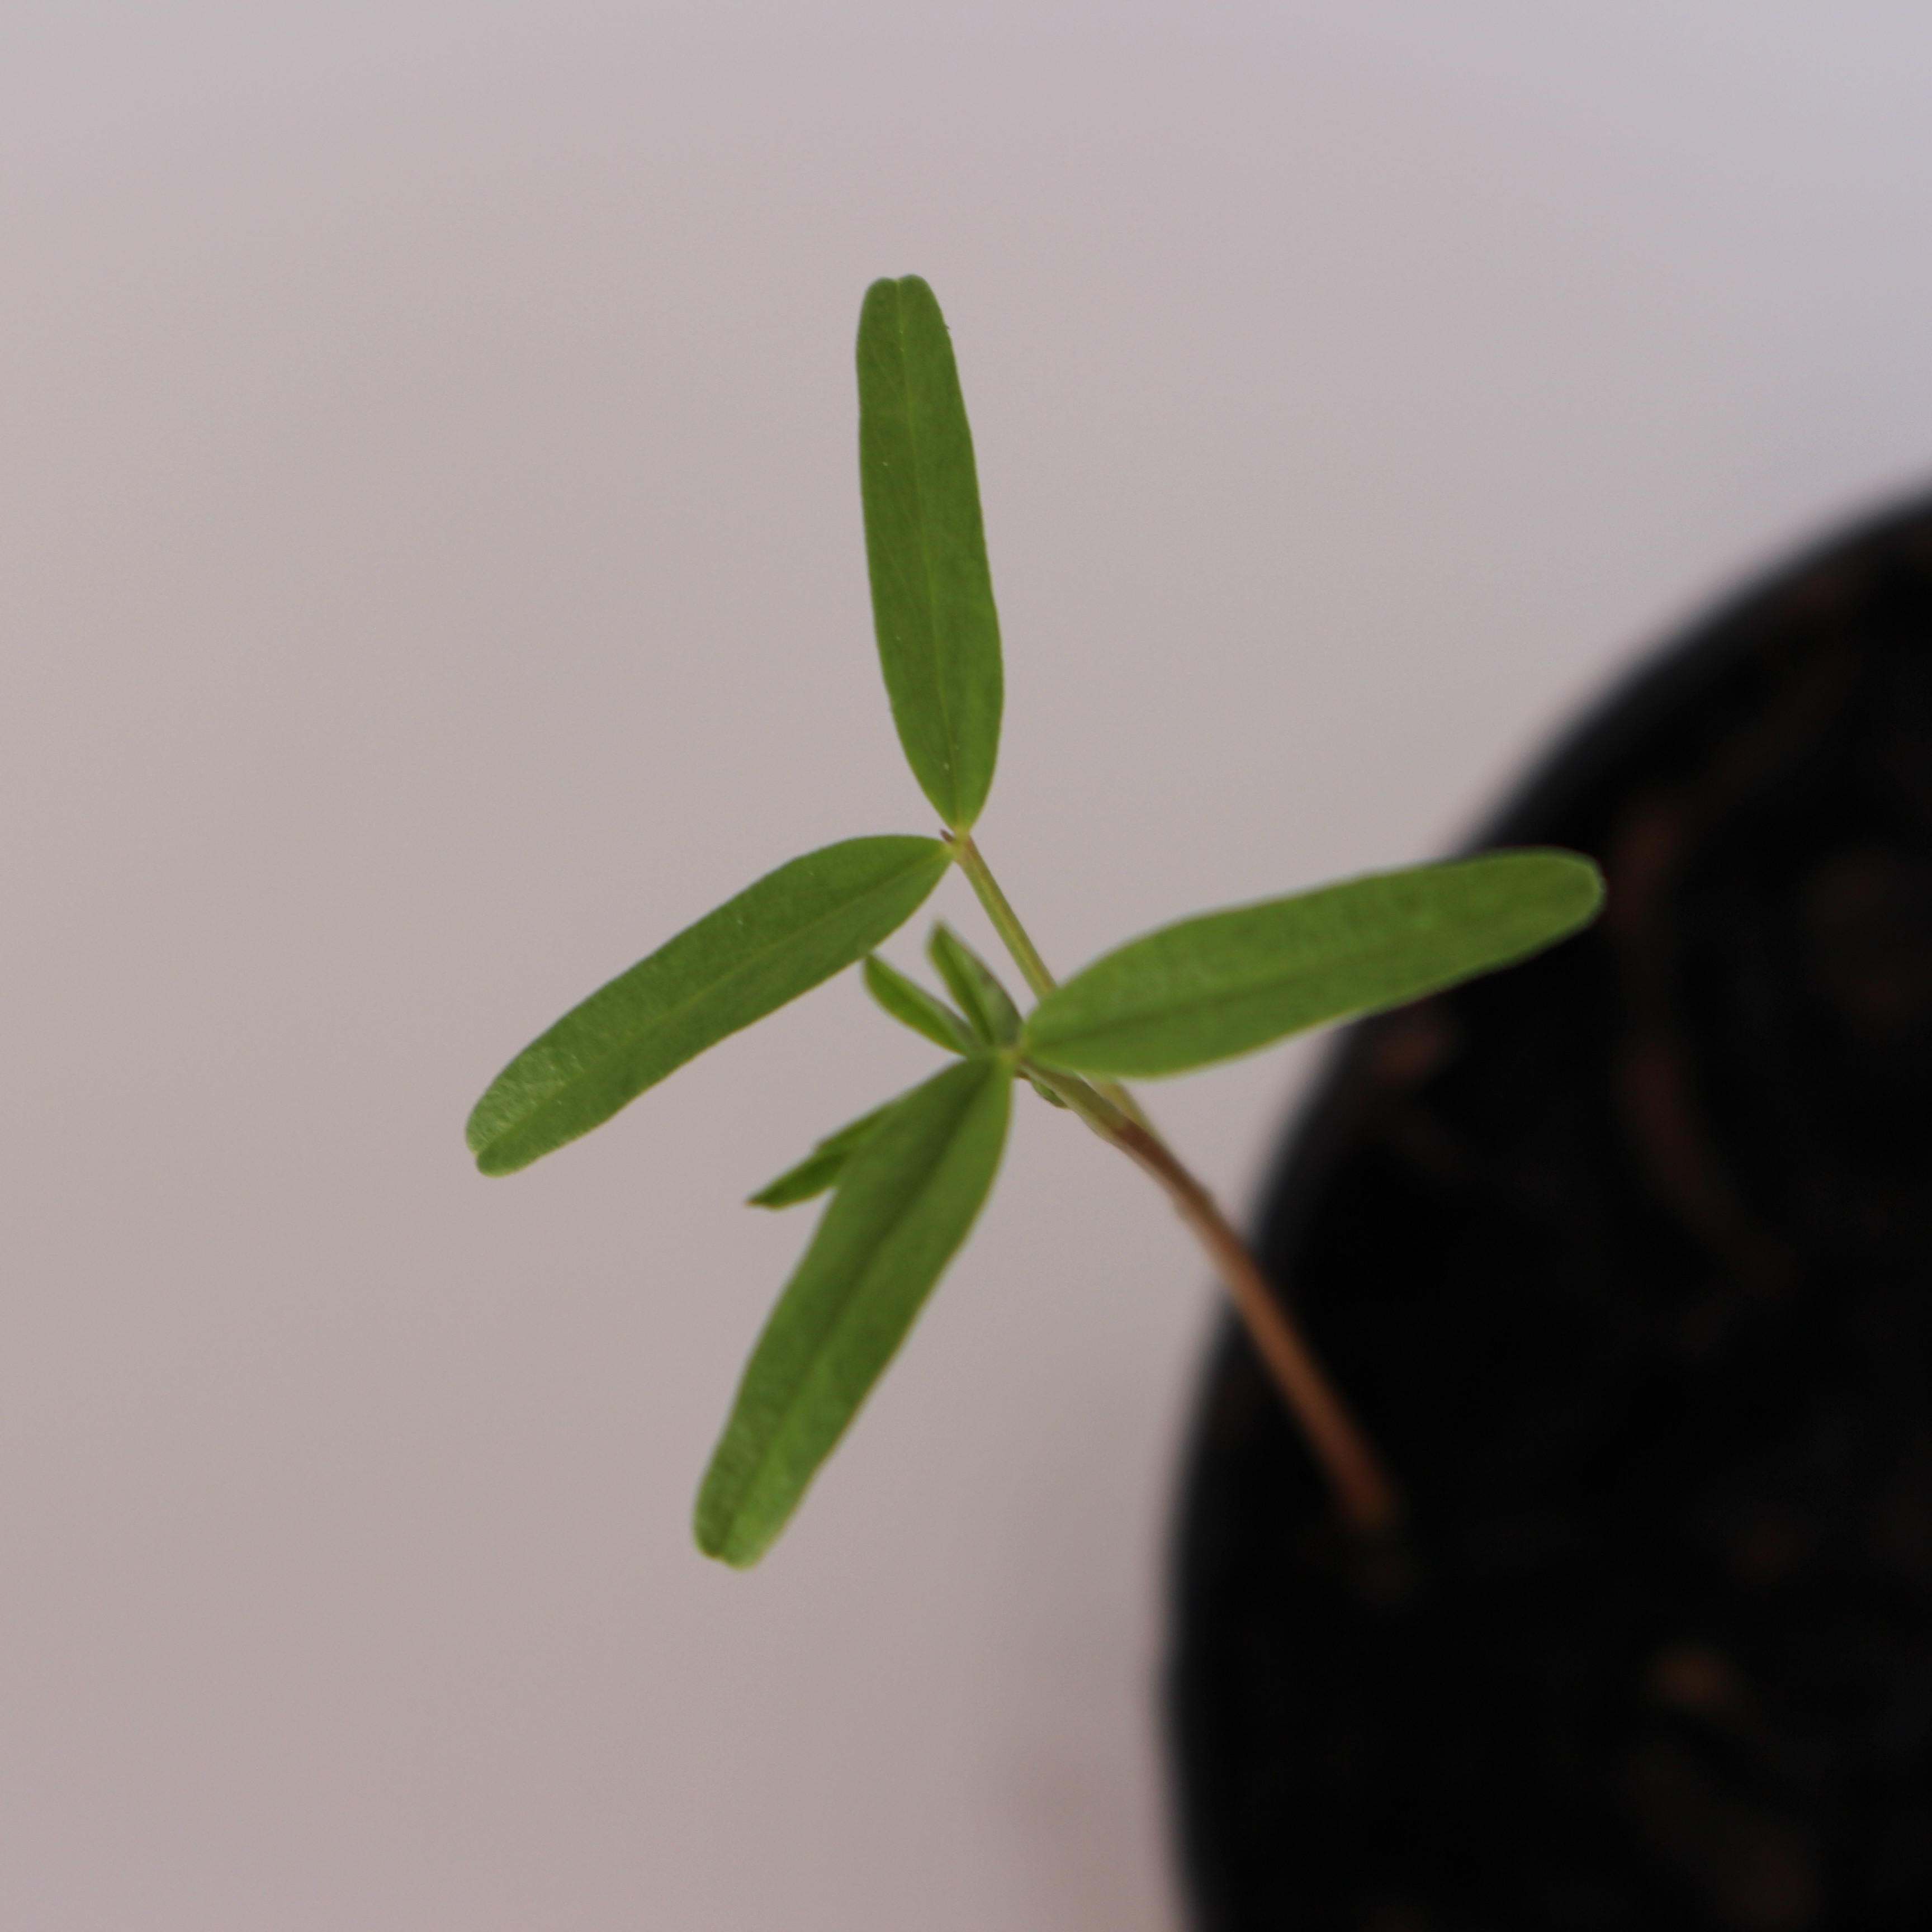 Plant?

Vicia sativa
